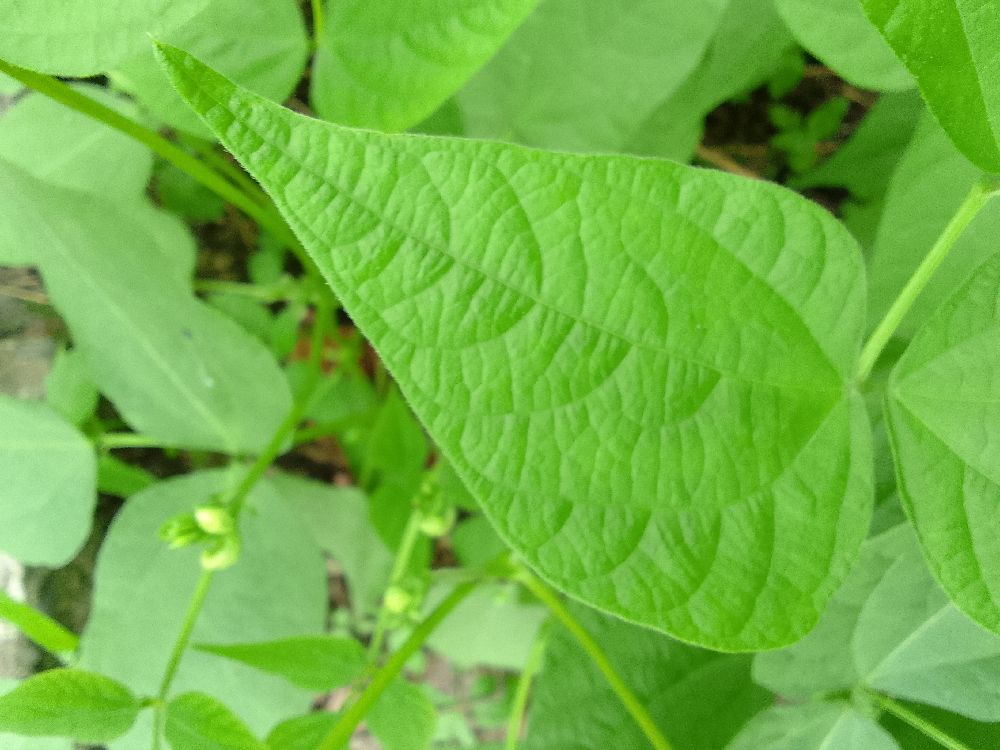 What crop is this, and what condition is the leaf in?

common bean, healthy
